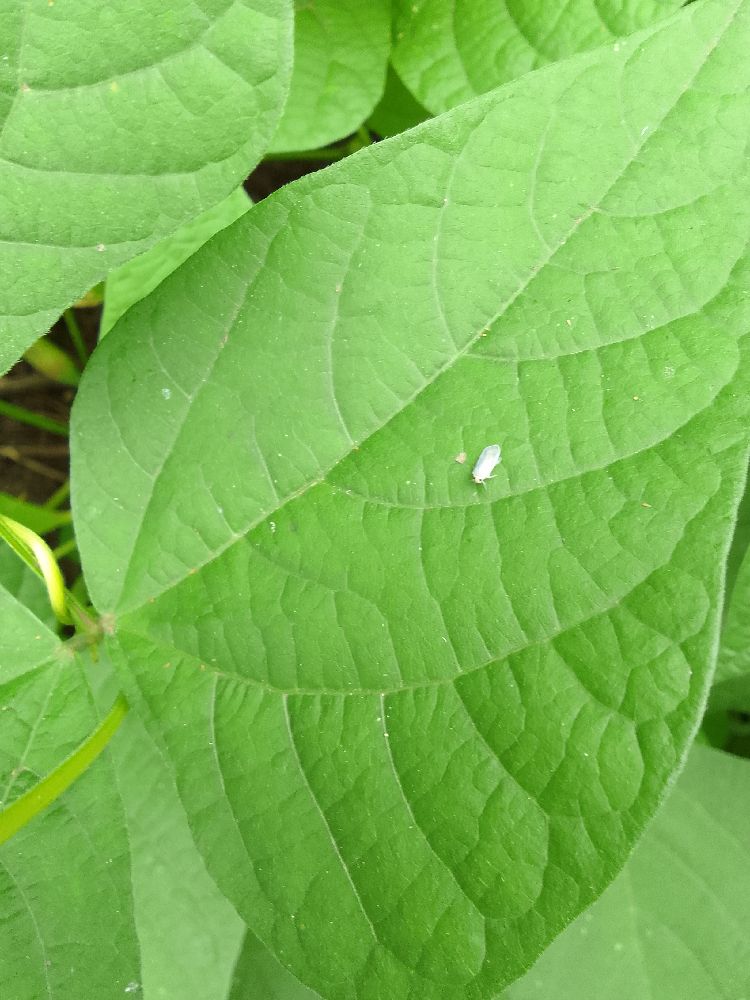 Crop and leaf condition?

common bean, healthy
